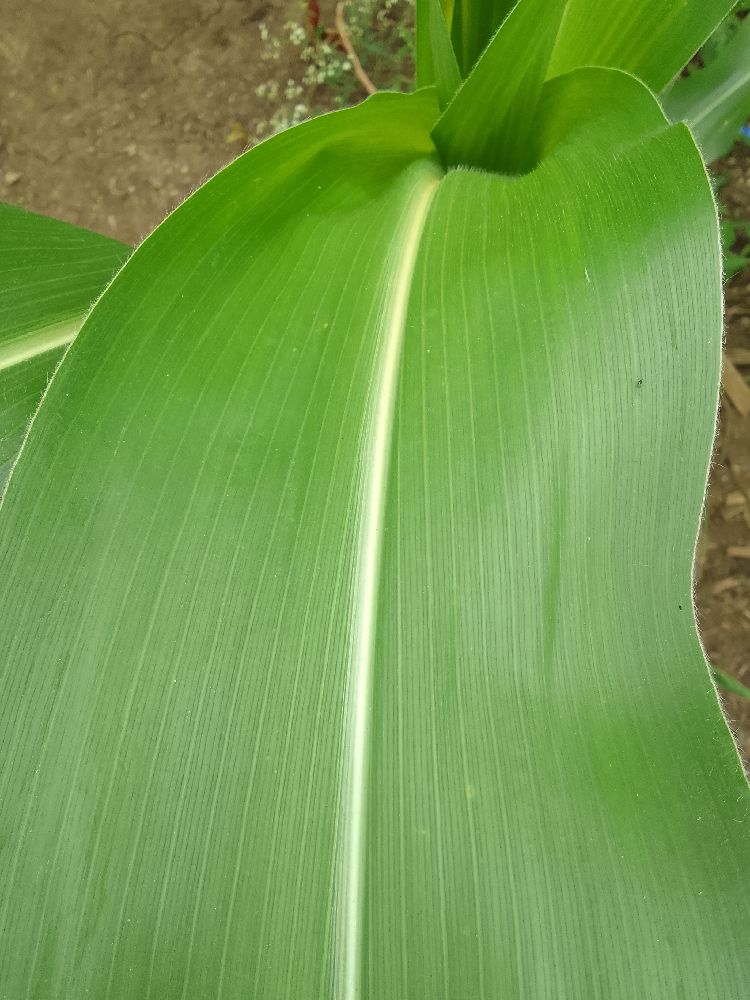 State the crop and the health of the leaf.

maize, healthy
